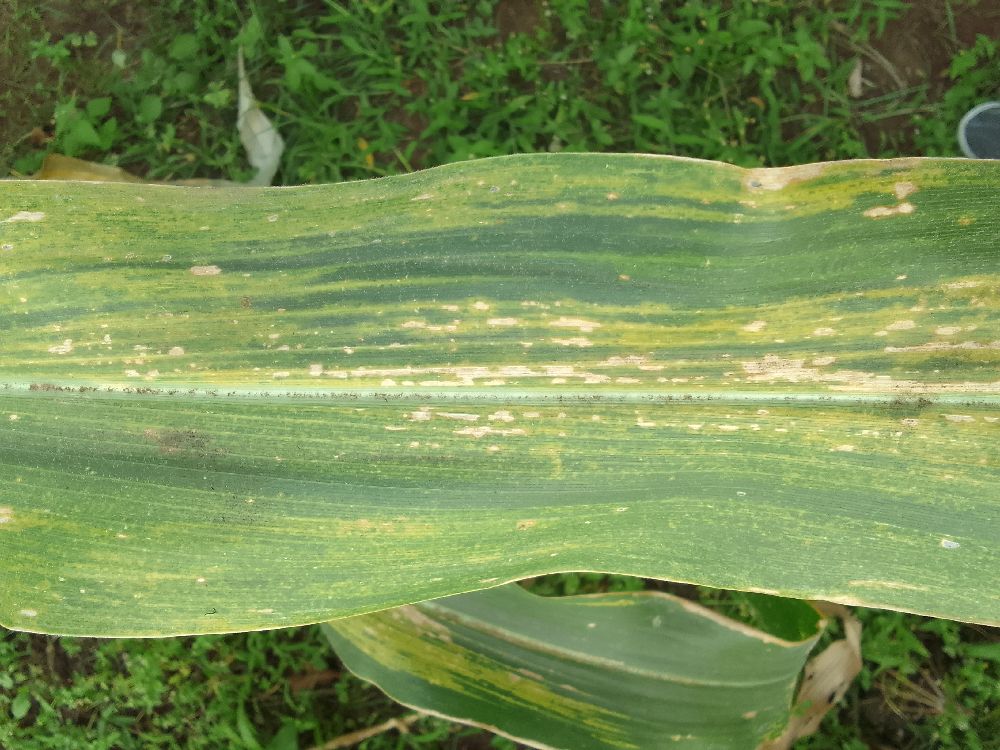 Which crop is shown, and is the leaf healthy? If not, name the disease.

maize, maize lethal necrosis
